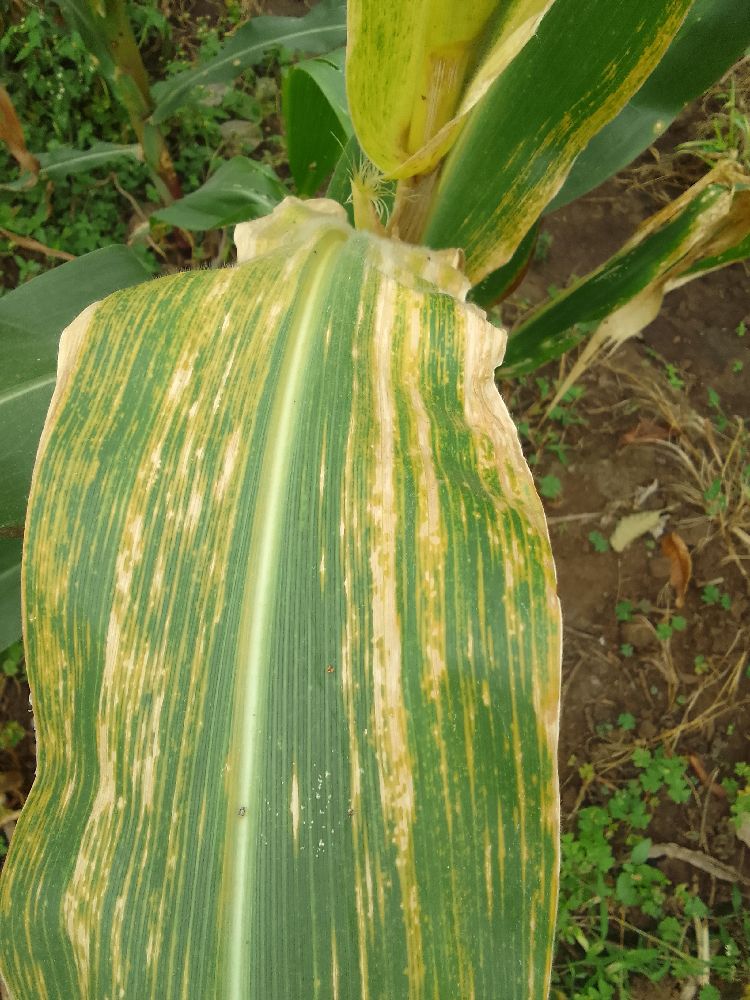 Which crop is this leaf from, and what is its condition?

maize, maize lethal necrosis
